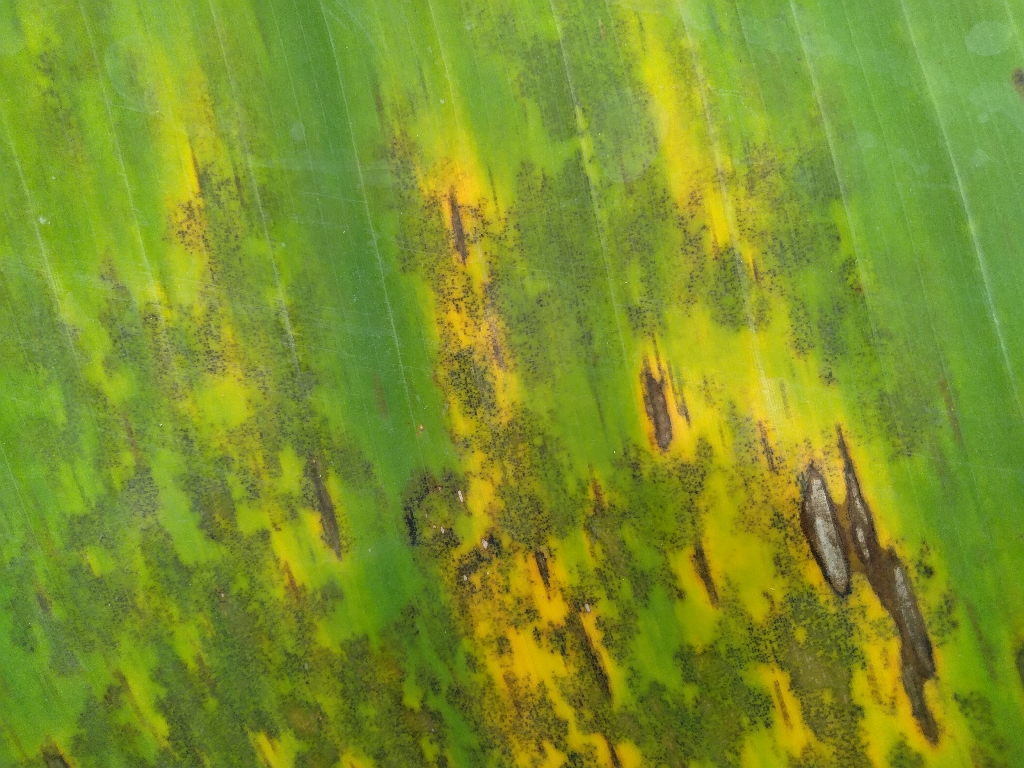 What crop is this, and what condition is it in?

banana, black sigatoka
